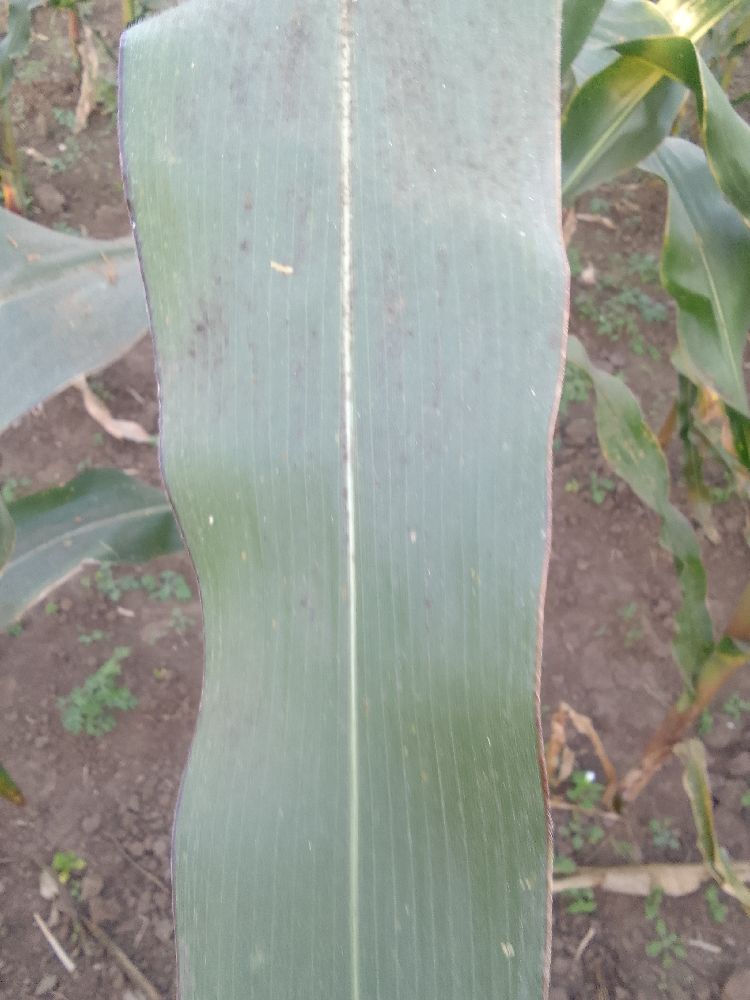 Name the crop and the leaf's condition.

maize, healthy
